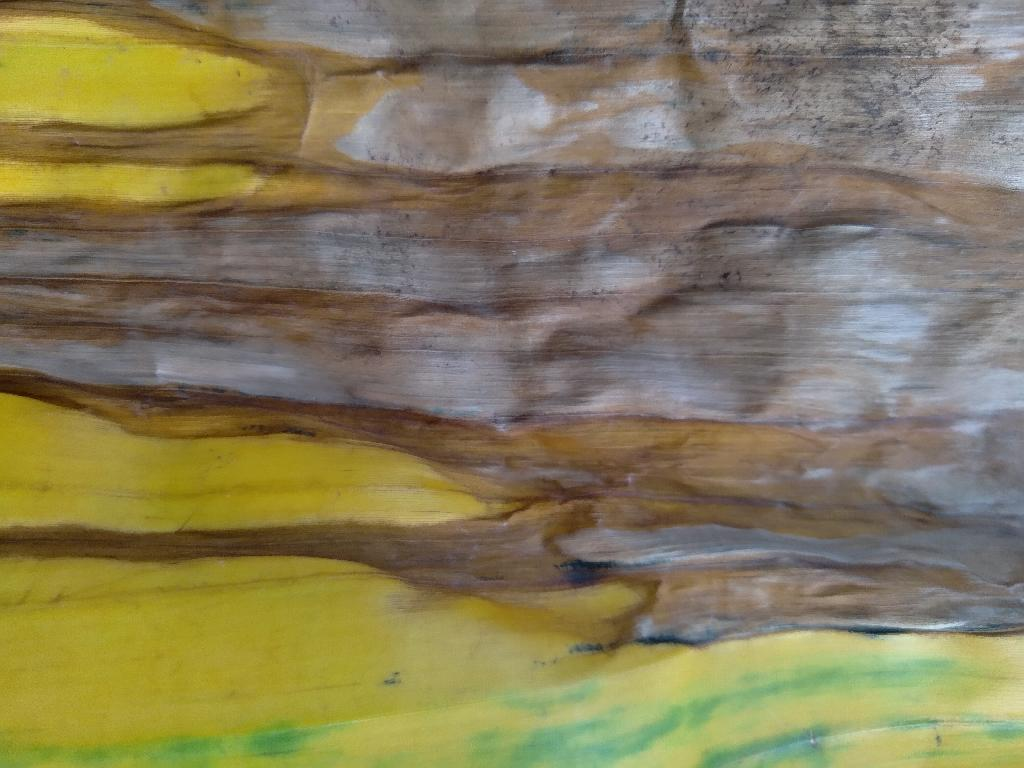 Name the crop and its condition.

banana, fusarium wilt race 1
